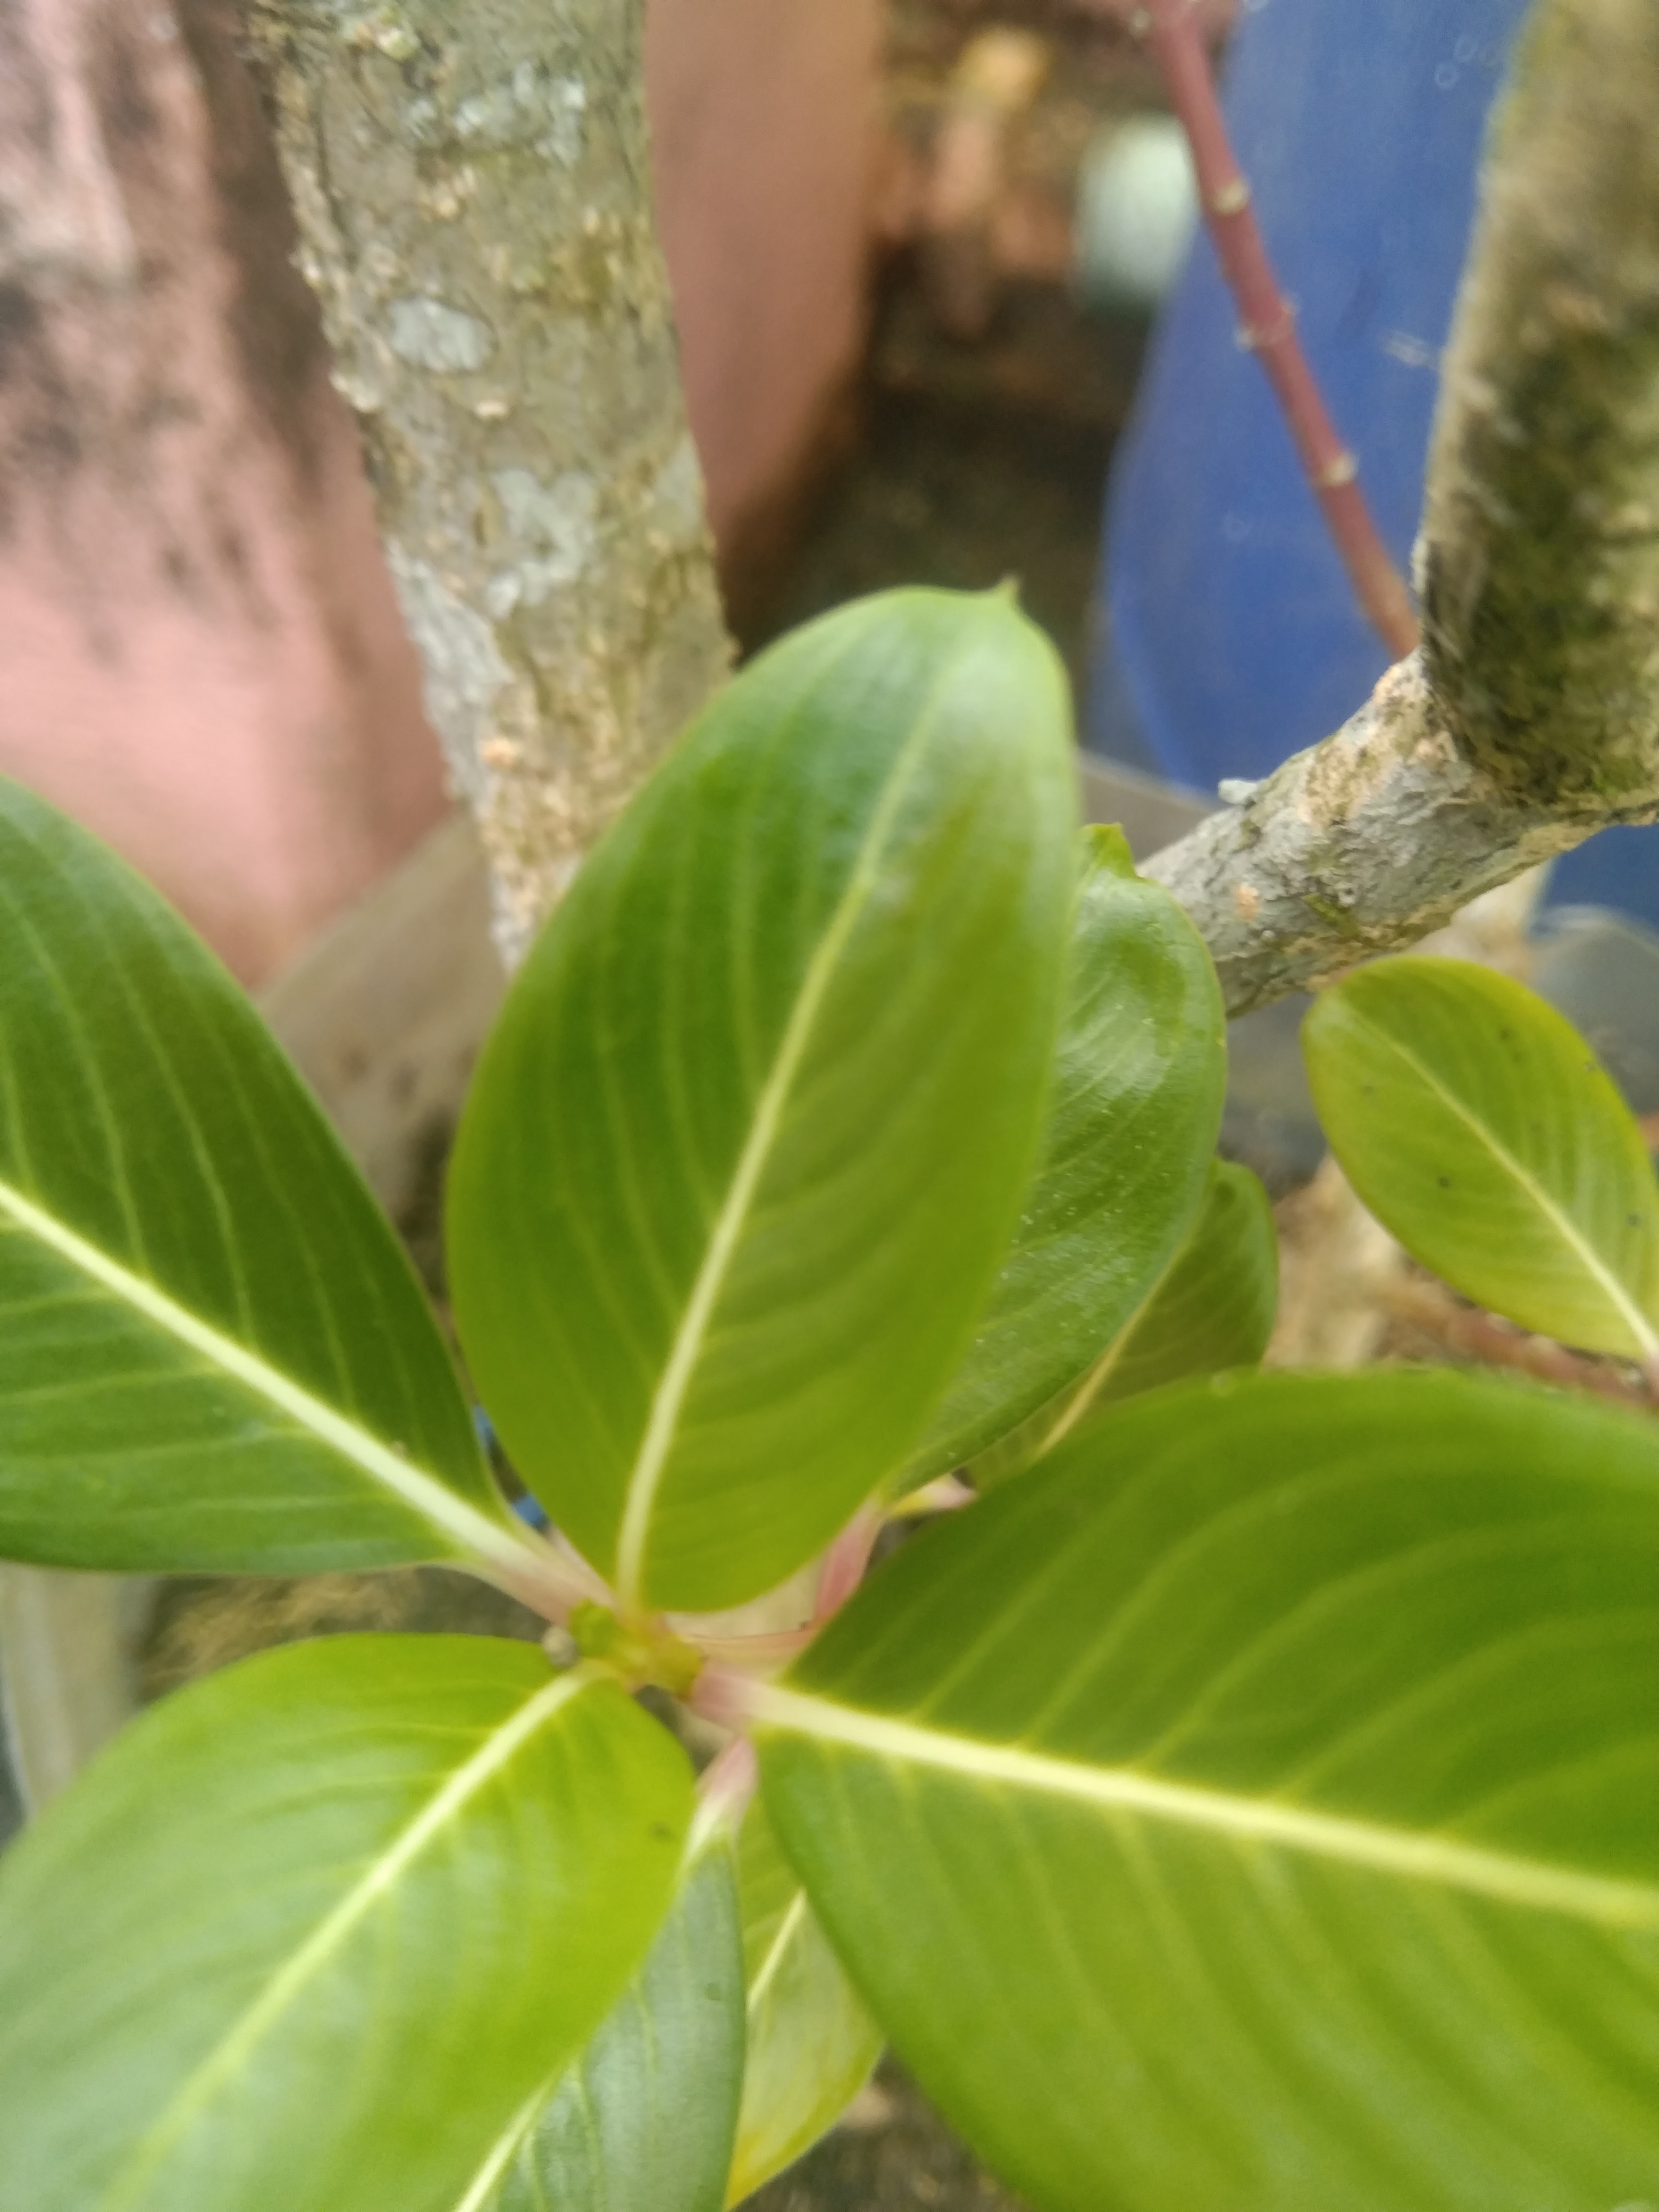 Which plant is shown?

rose periwinkle
